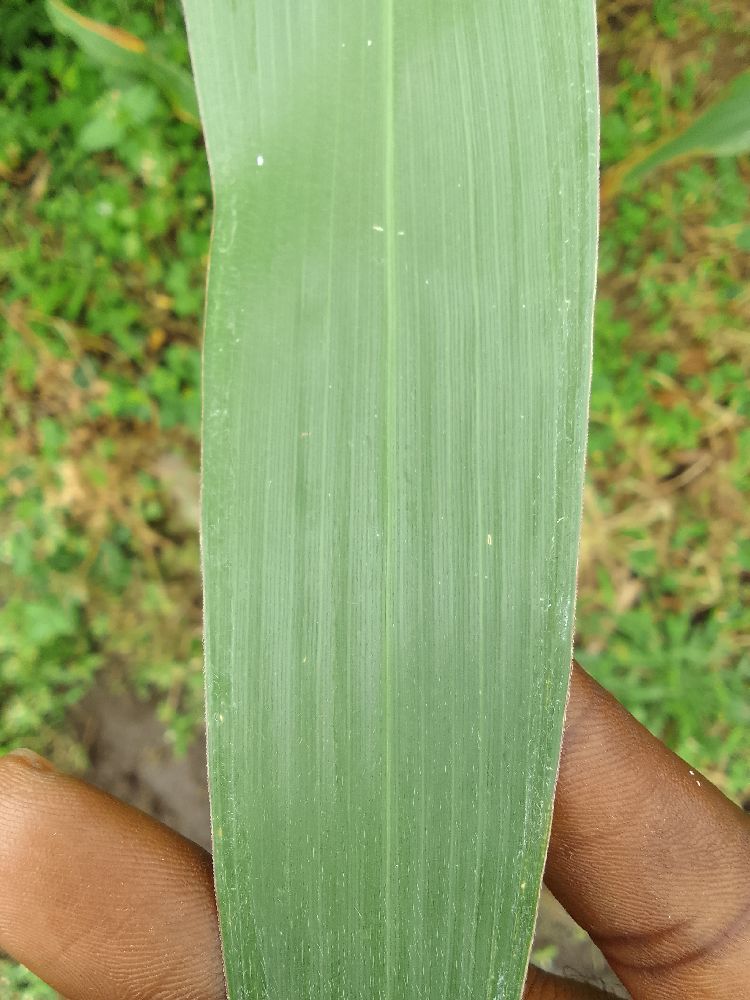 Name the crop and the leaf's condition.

maize, healthy
